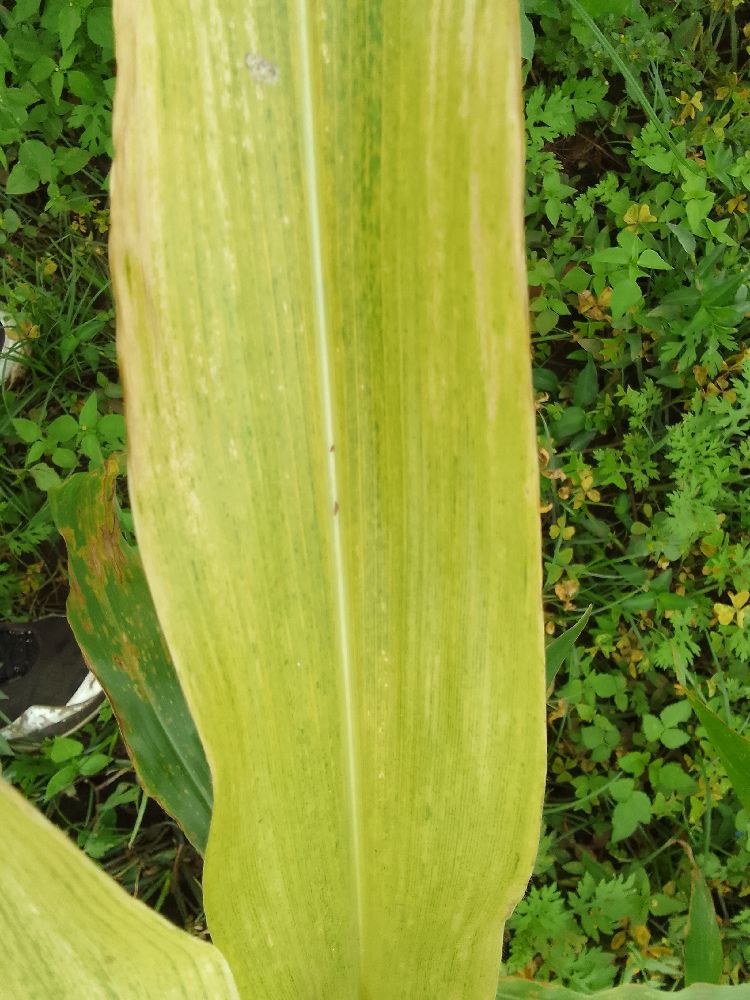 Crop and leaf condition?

maize, maize lethal necrosis
